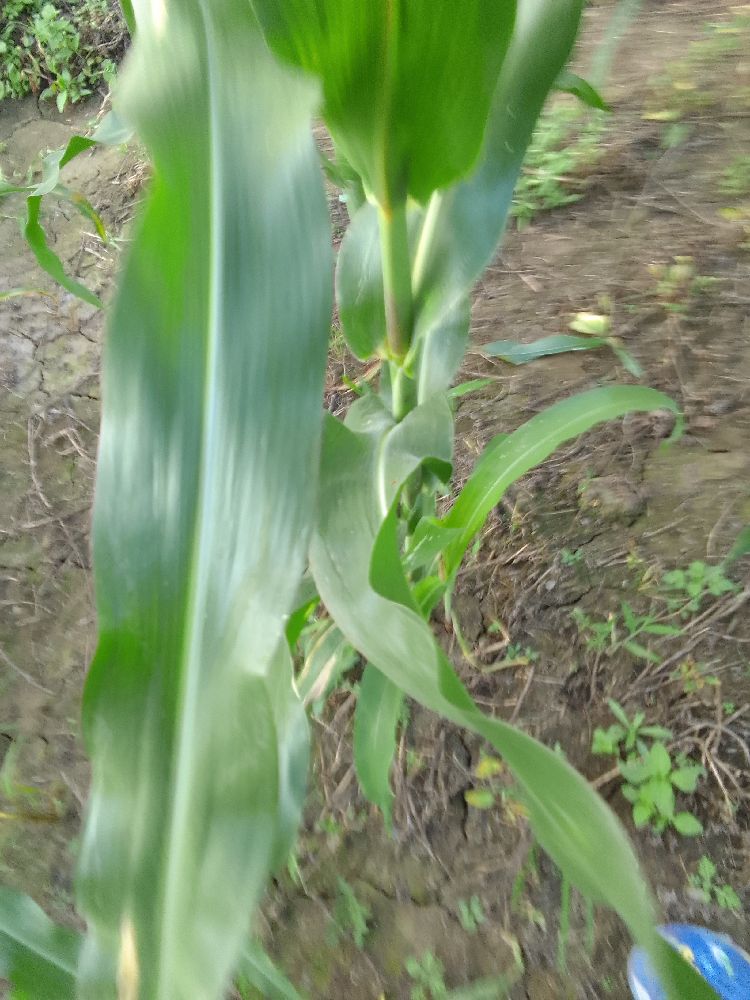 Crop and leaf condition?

maize, healthy
